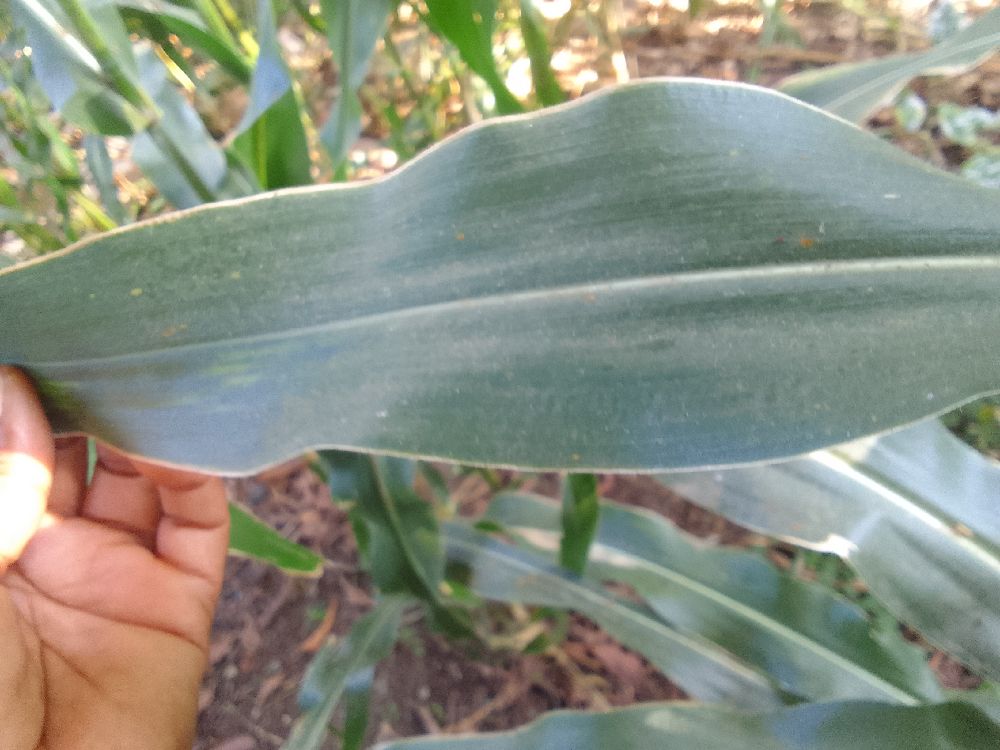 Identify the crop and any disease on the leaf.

maize, healthy
